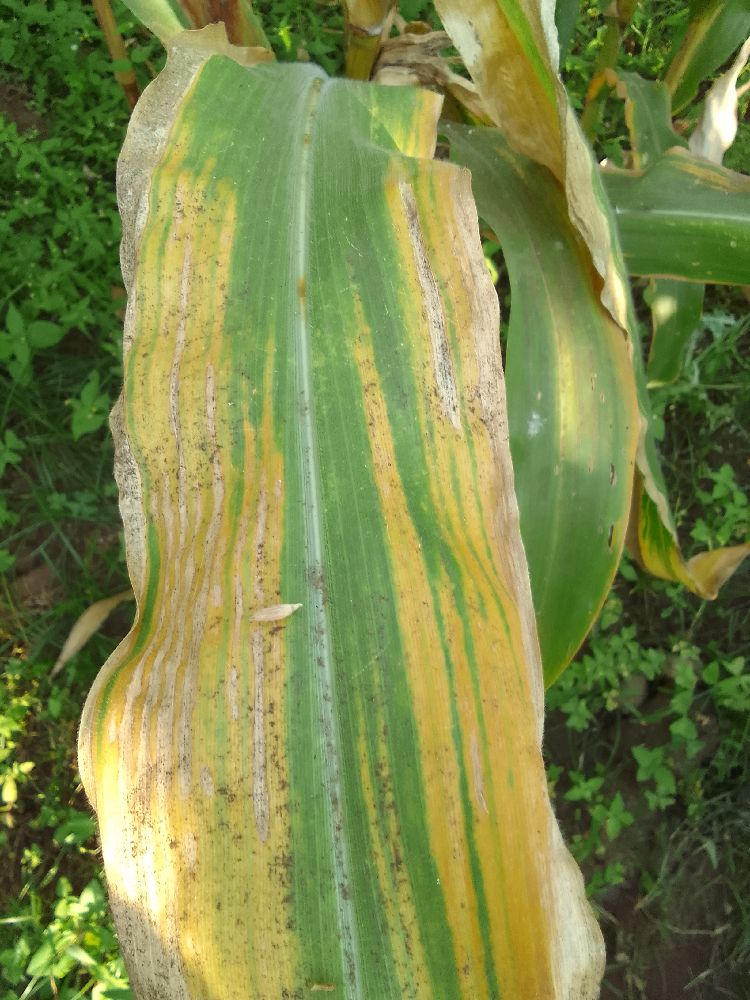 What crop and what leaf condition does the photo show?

maize, maize lethal necrosis
